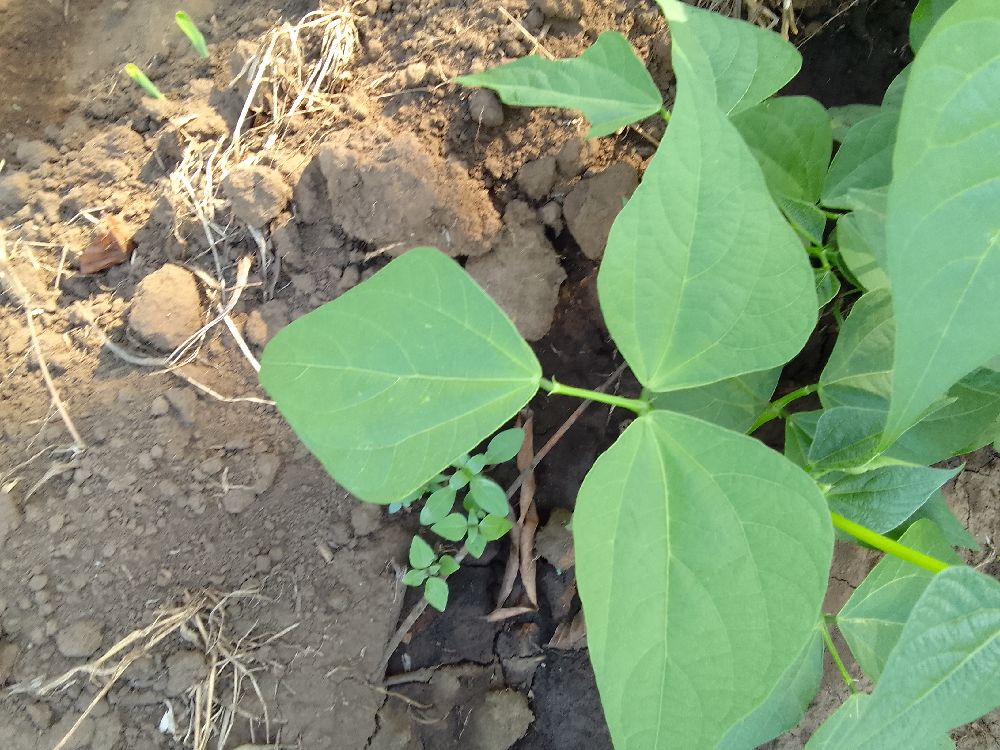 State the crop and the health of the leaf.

common bean, healthy
